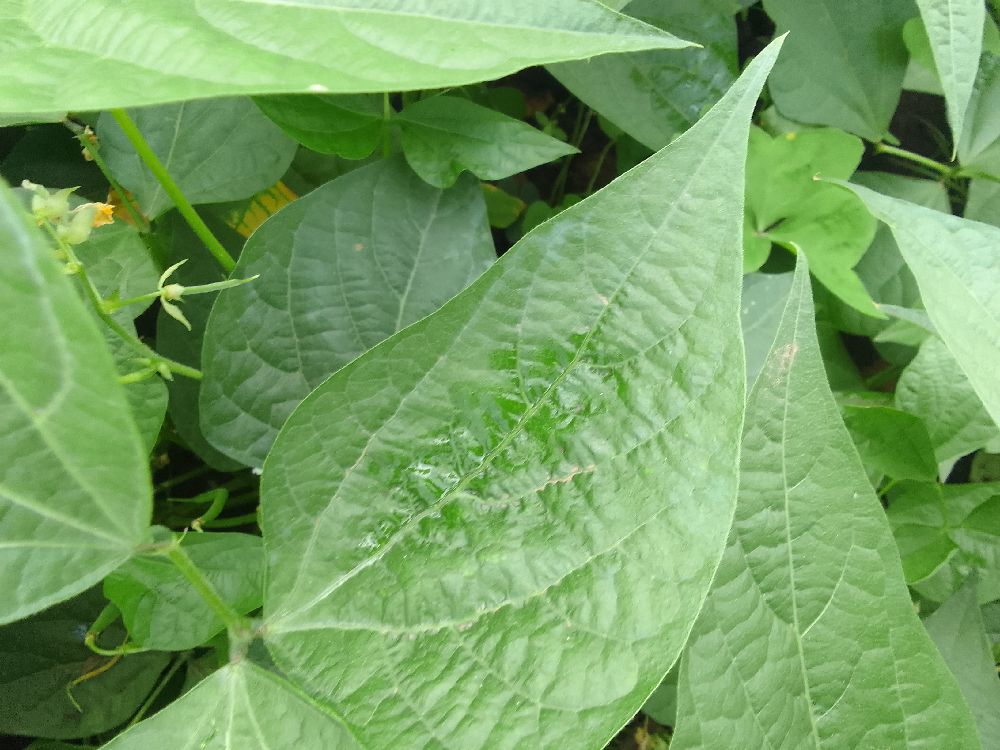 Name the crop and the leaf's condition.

common bean, healthy
